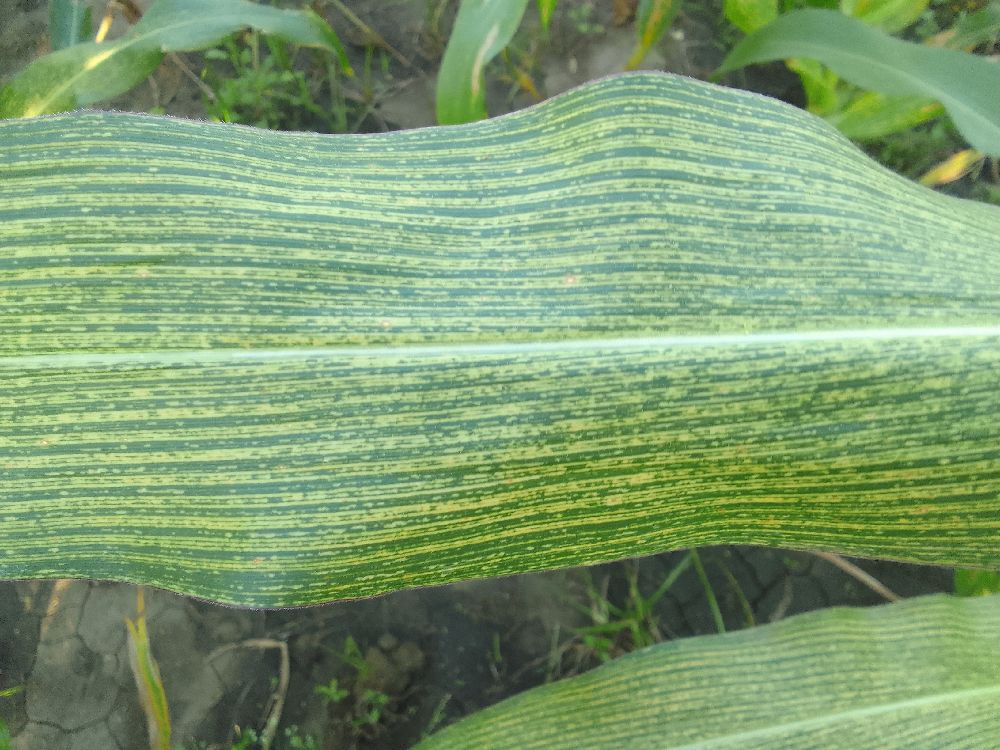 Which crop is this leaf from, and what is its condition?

maize, maize streak virus
